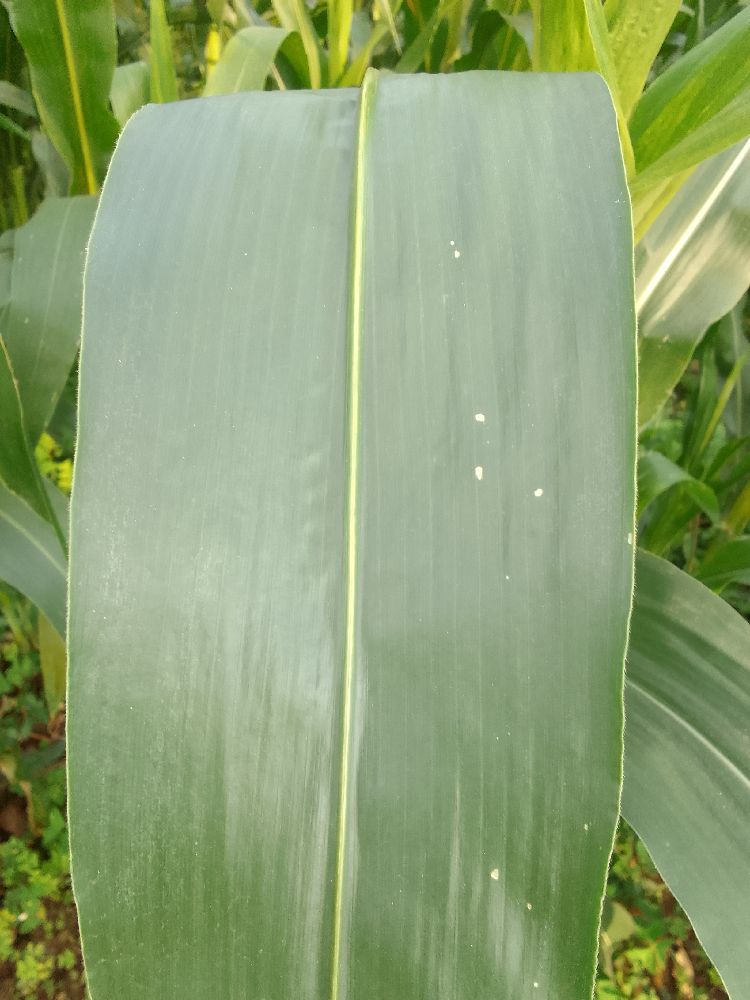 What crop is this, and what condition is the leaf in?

maize, healthy
